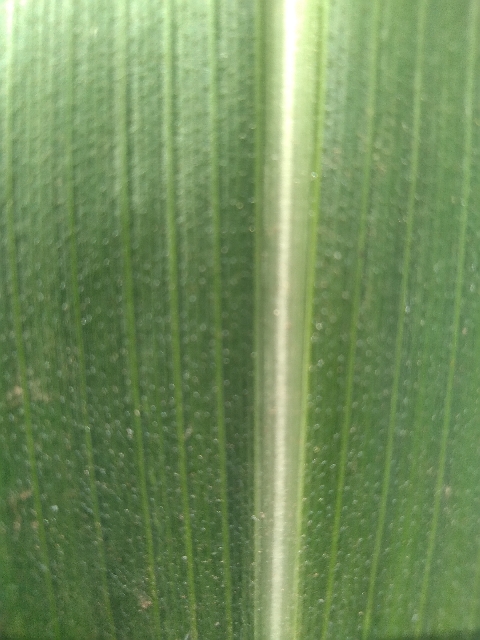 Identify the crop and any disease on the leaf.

maize, healthy
